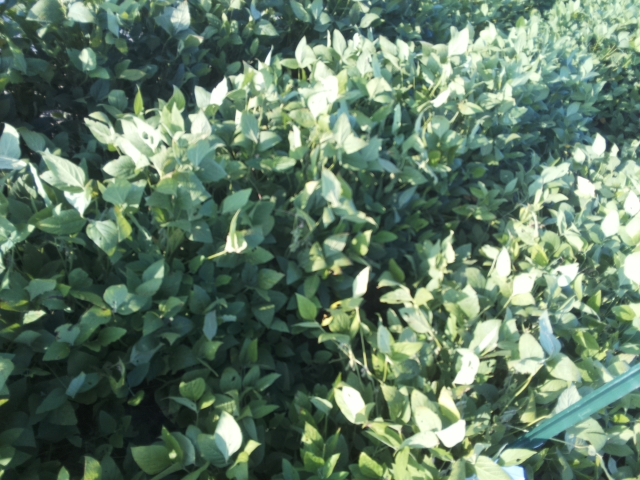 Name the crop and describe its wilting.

soybean, leaflets folding inward at secondary pulvinus with no turgor loss in leaflets or petioles
